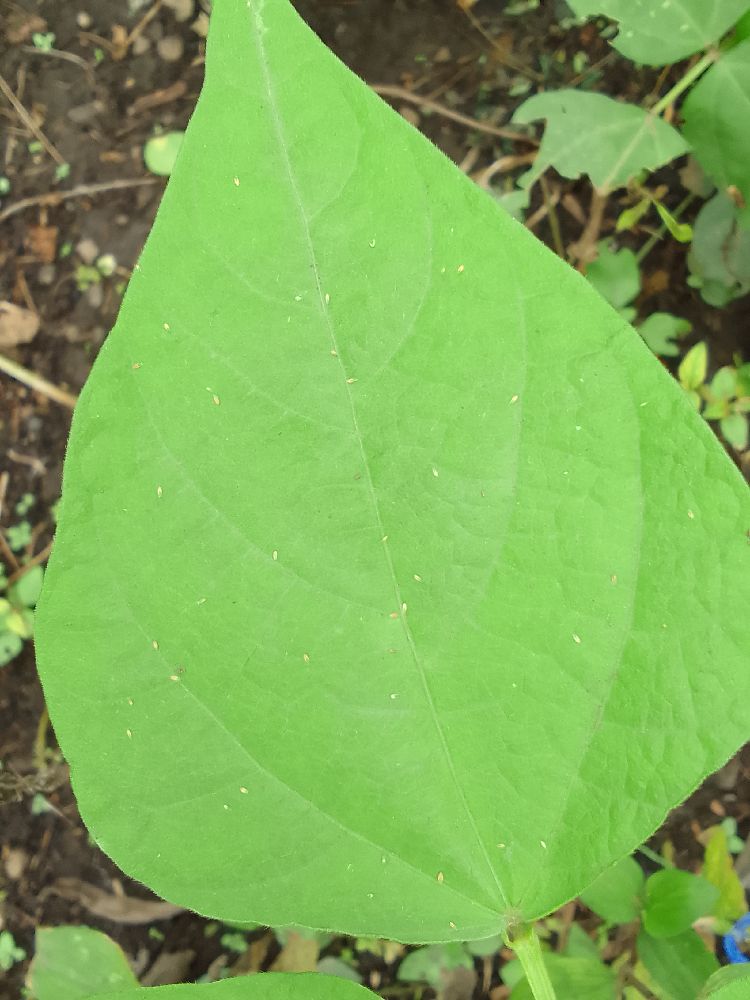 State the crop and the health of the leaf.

common bean, healthy
